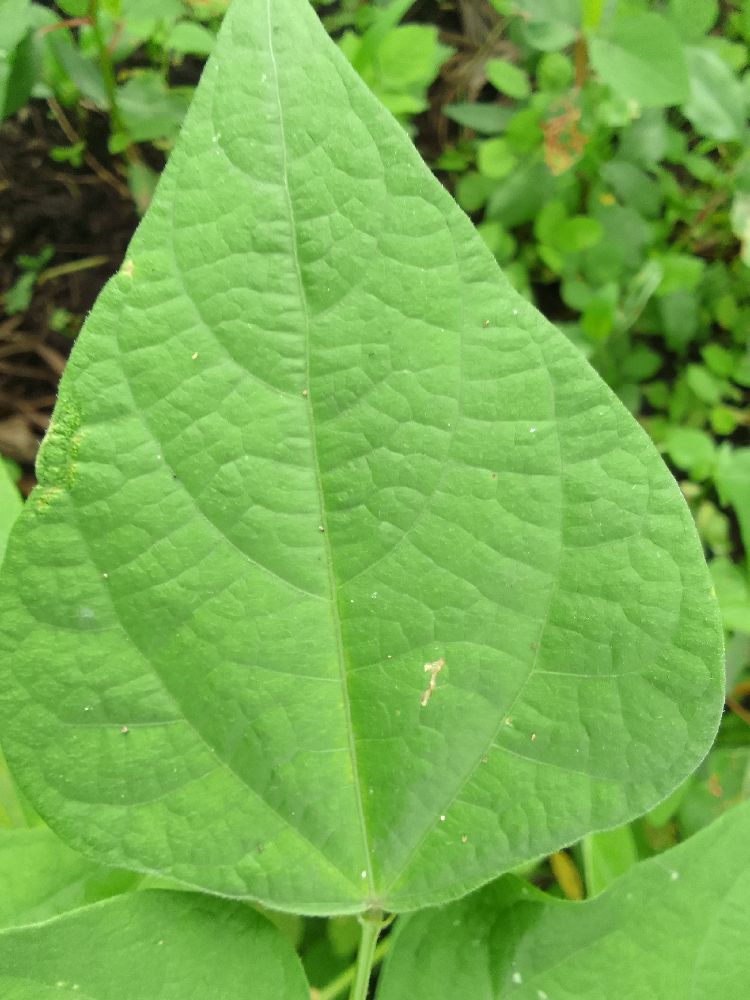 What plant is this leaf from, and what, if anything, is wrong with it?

common bean, healthy
